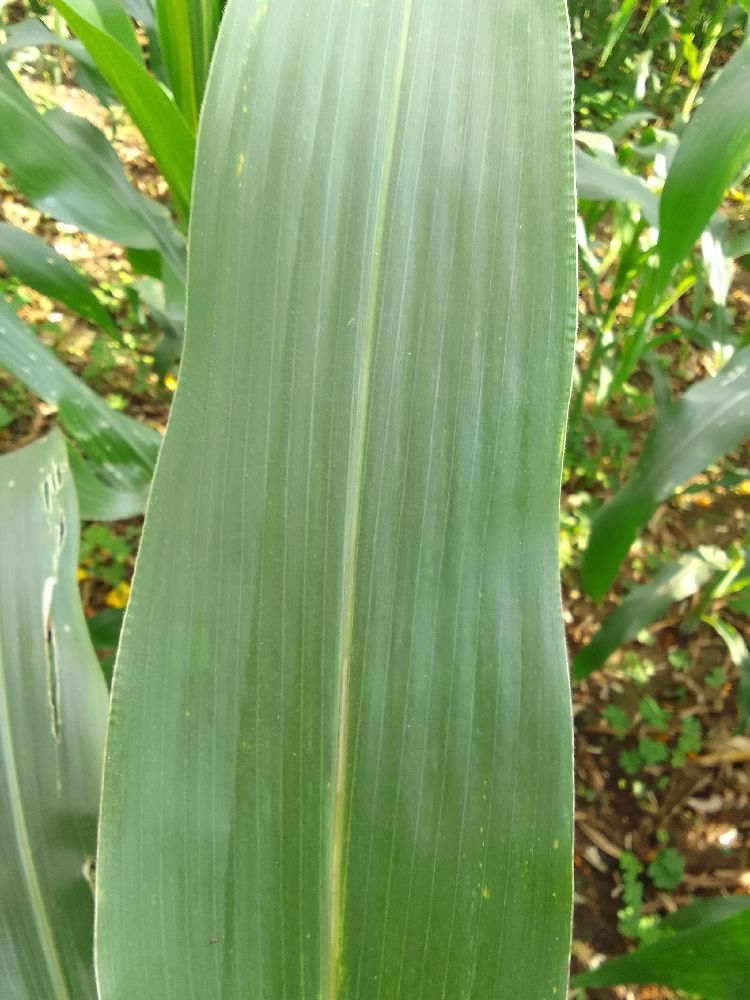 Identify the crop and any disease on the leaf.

maize, healthy
